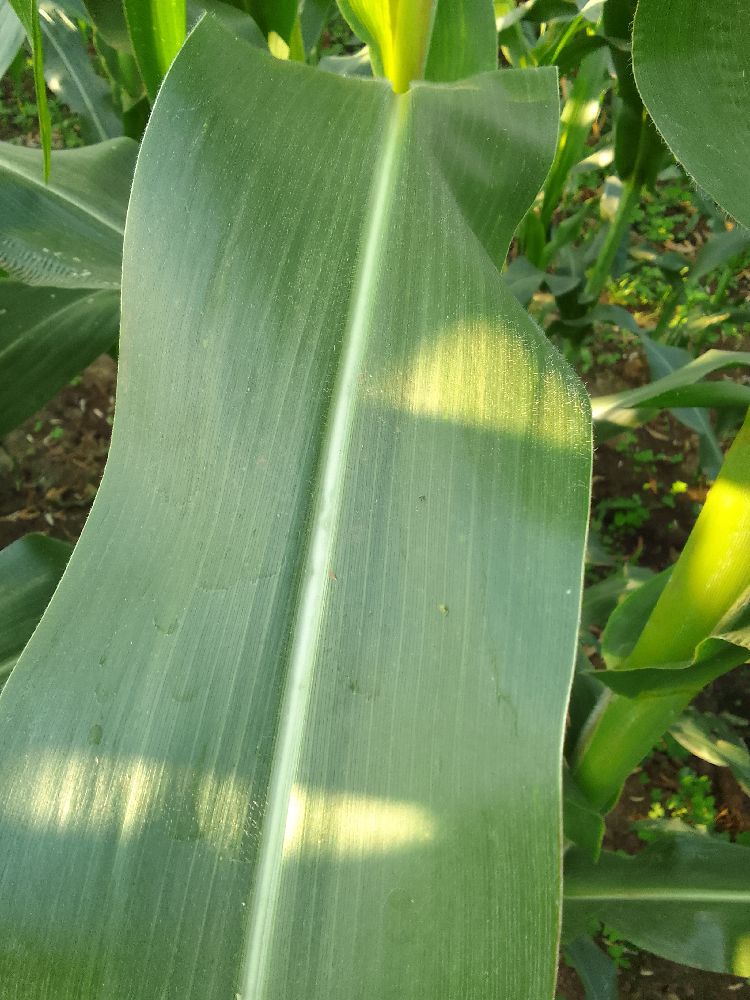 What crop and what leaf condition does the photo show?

maize, healthy
